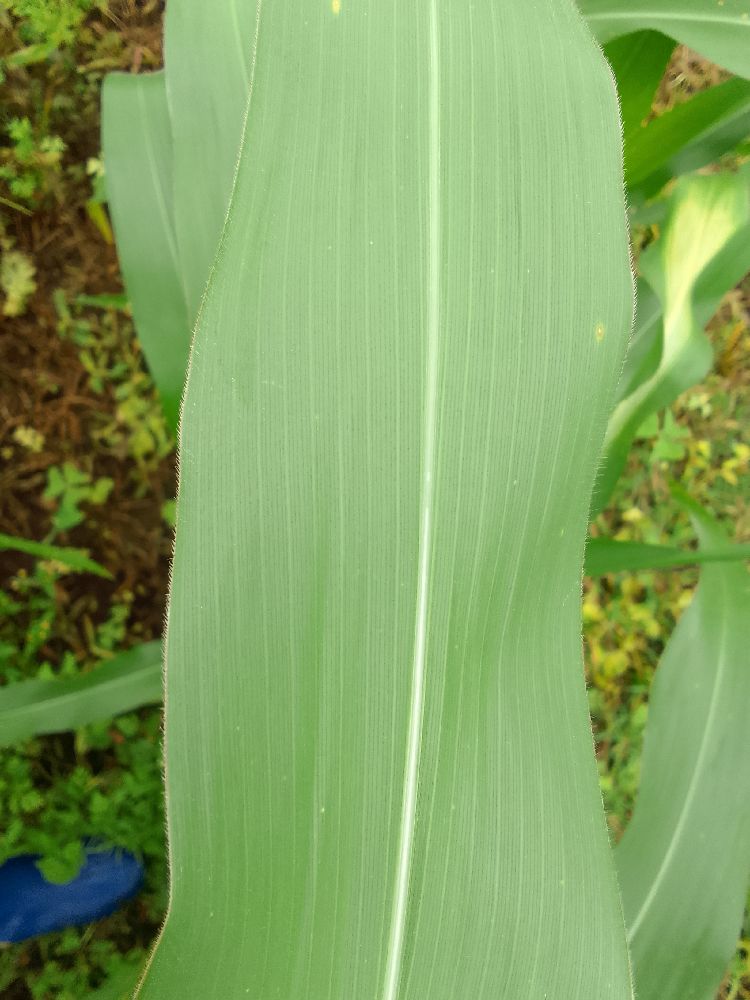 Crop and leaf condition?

maize, healthy
